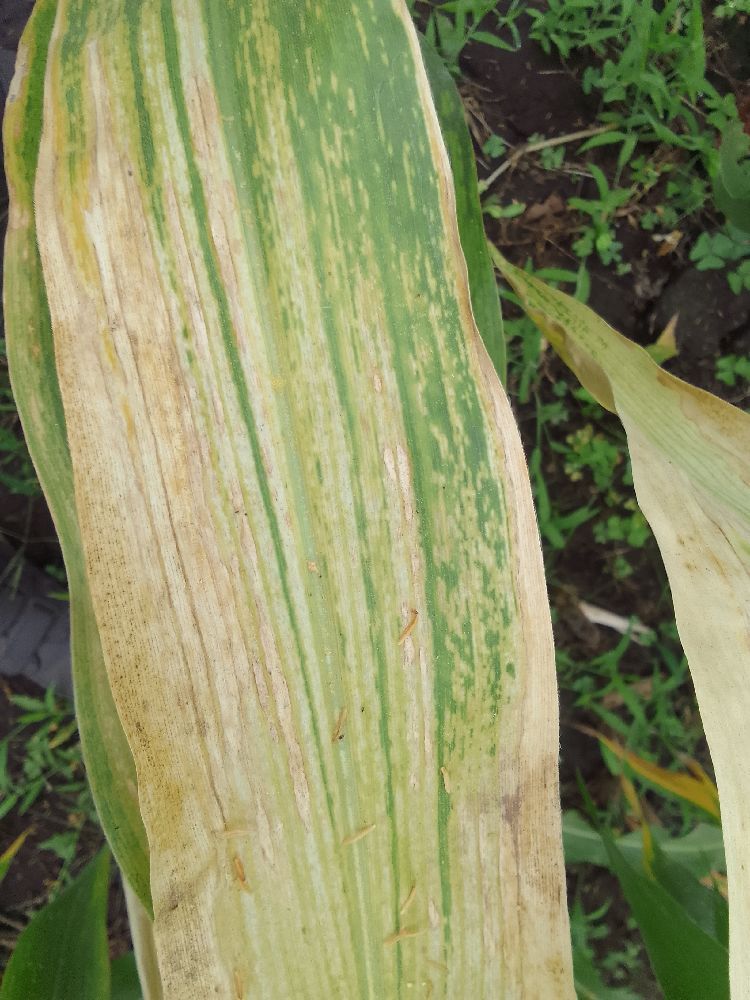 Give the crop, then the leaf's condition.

maize, maize lethal necrosis
